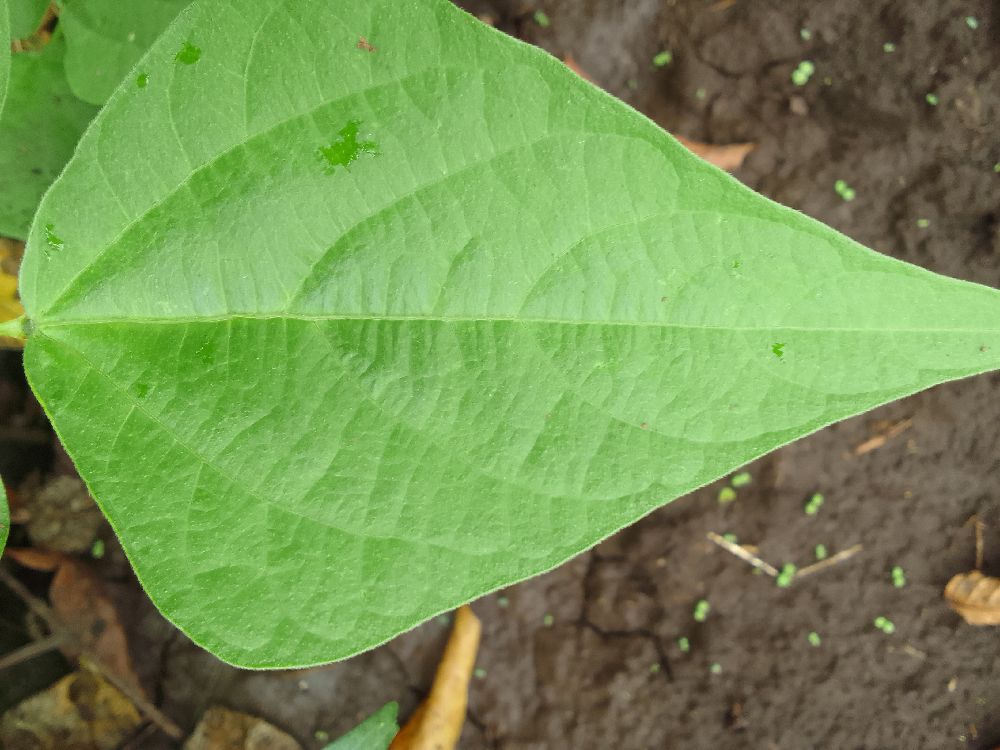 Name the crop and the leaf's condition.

common bean, healthy
